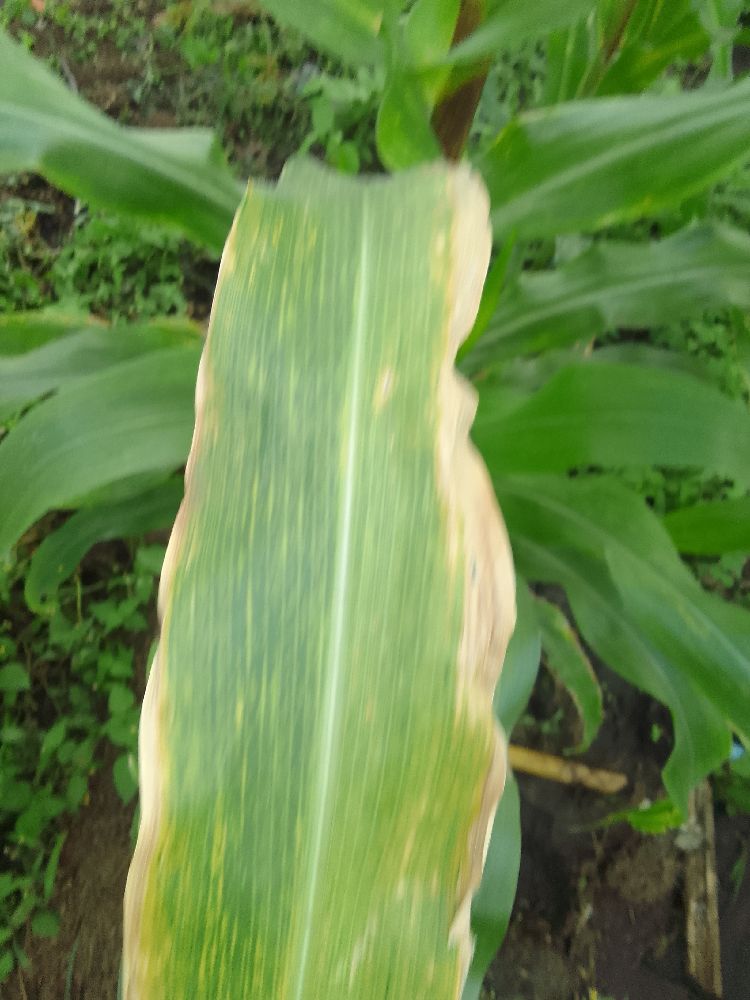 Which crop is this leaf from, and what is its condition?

maize, maize lethal necrosis
